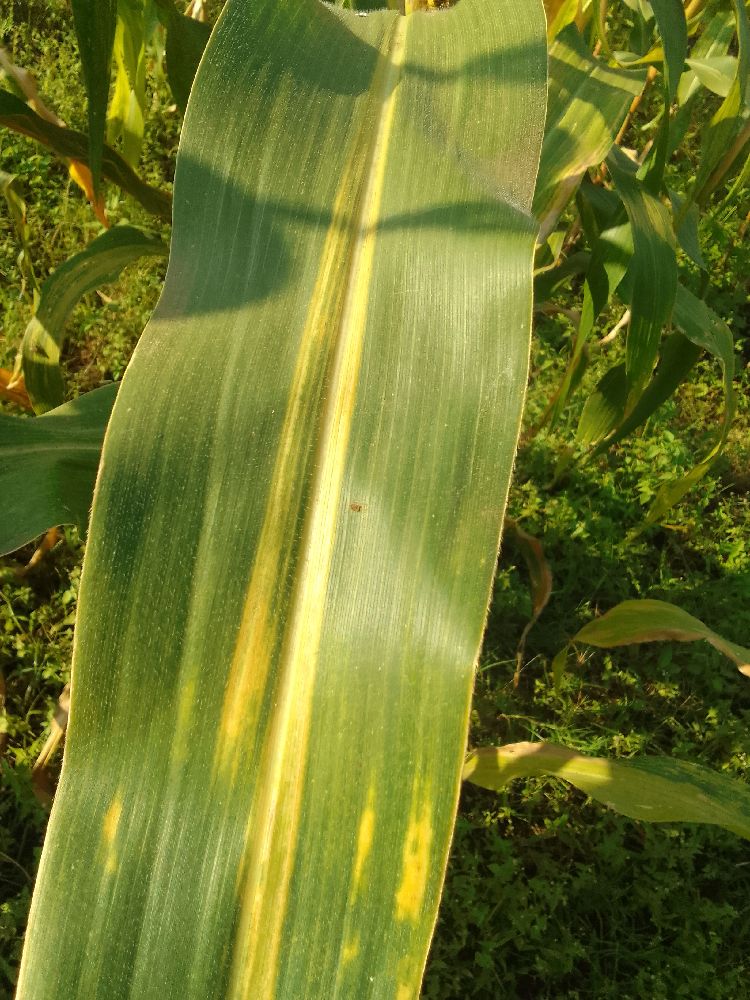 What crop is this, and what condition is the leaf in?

maize, maize lethal necrosis
